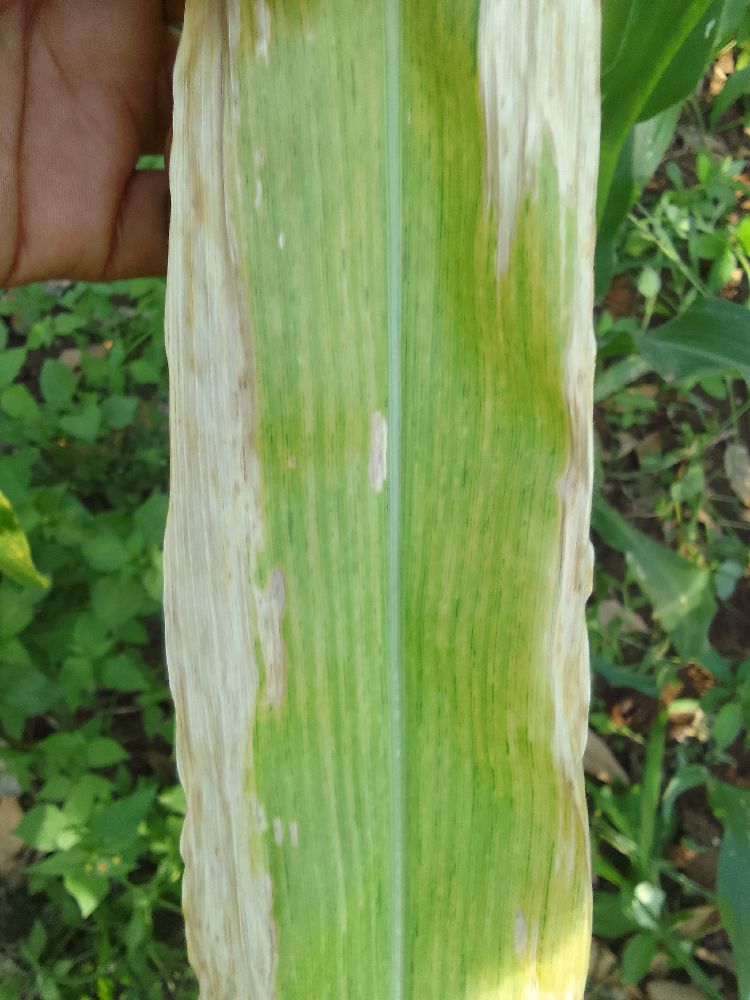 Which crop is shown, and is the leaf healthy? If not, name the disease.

maize, maize lethal necrosis
